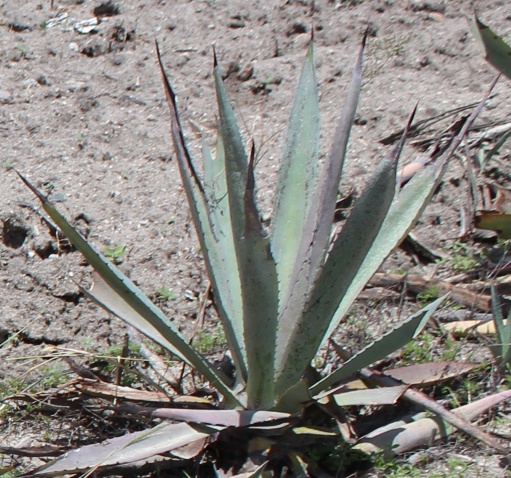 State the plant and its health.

agave, sick
